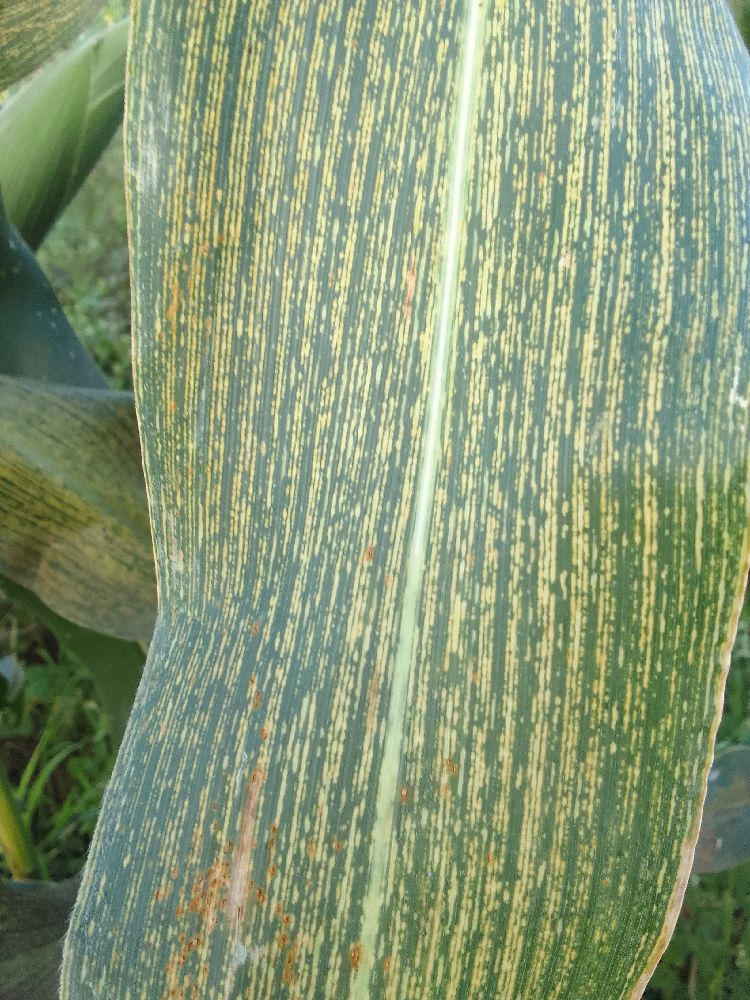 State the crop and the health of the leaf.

maize, maize streak virus
